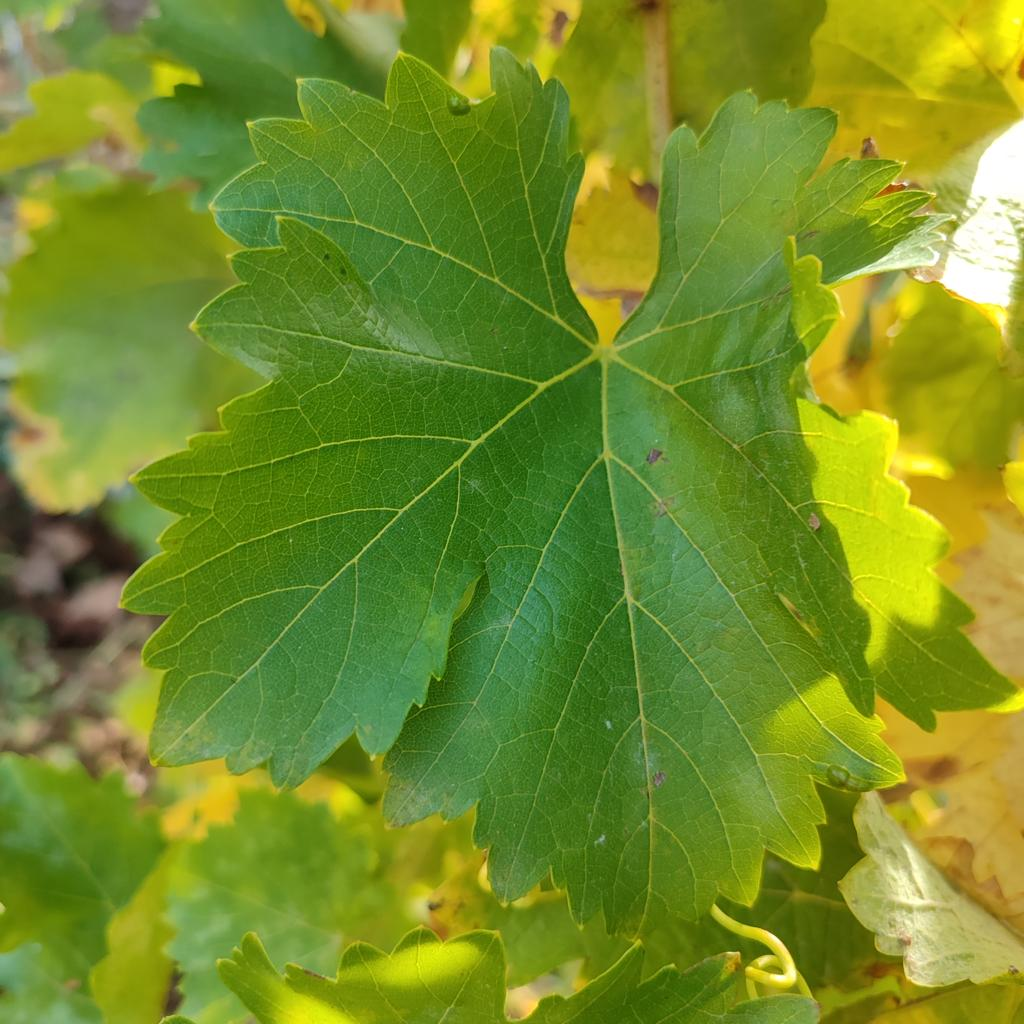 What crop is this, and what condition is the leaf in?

grapevine, powdery mildew
